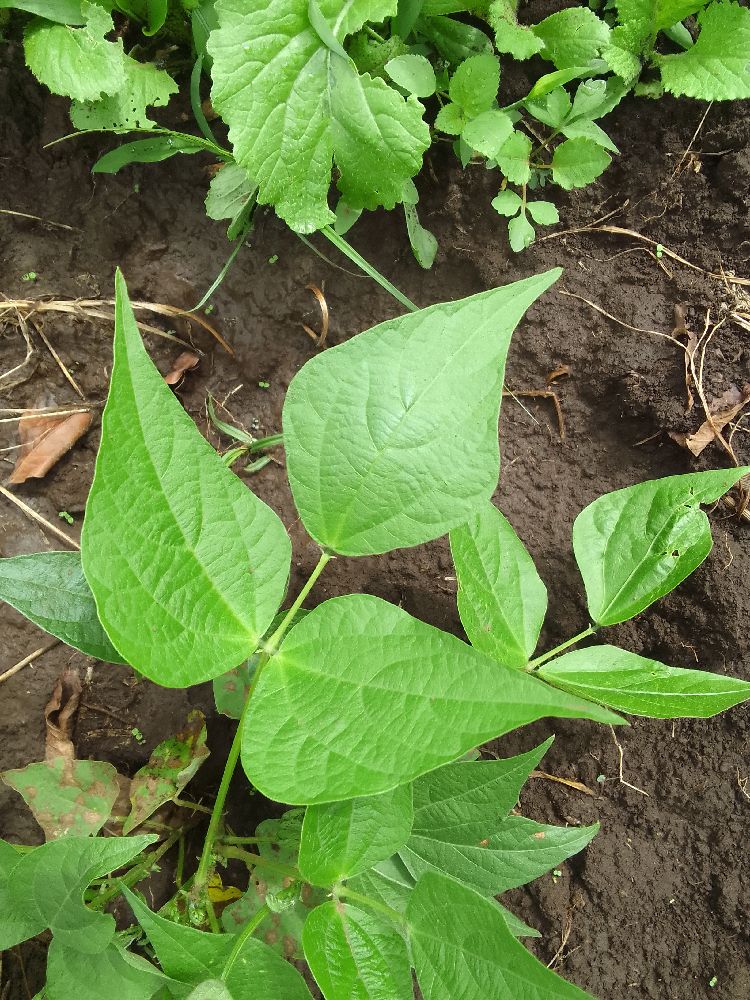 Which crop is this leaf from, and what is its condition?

common bean, healthy
